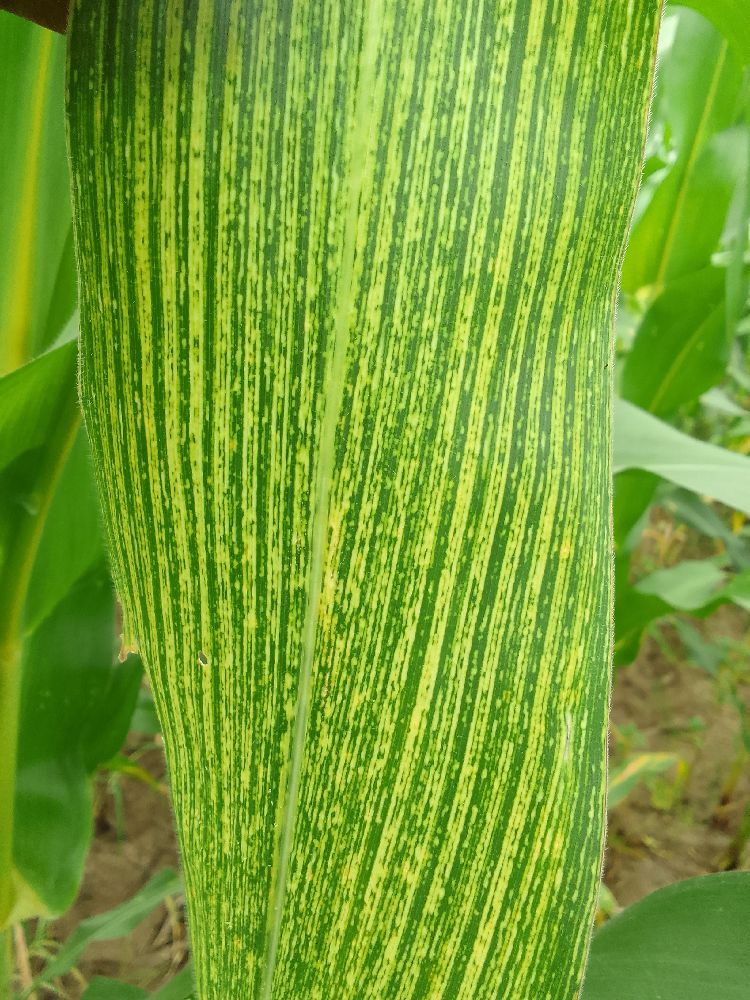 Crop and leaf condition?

maize, maize streak virus
